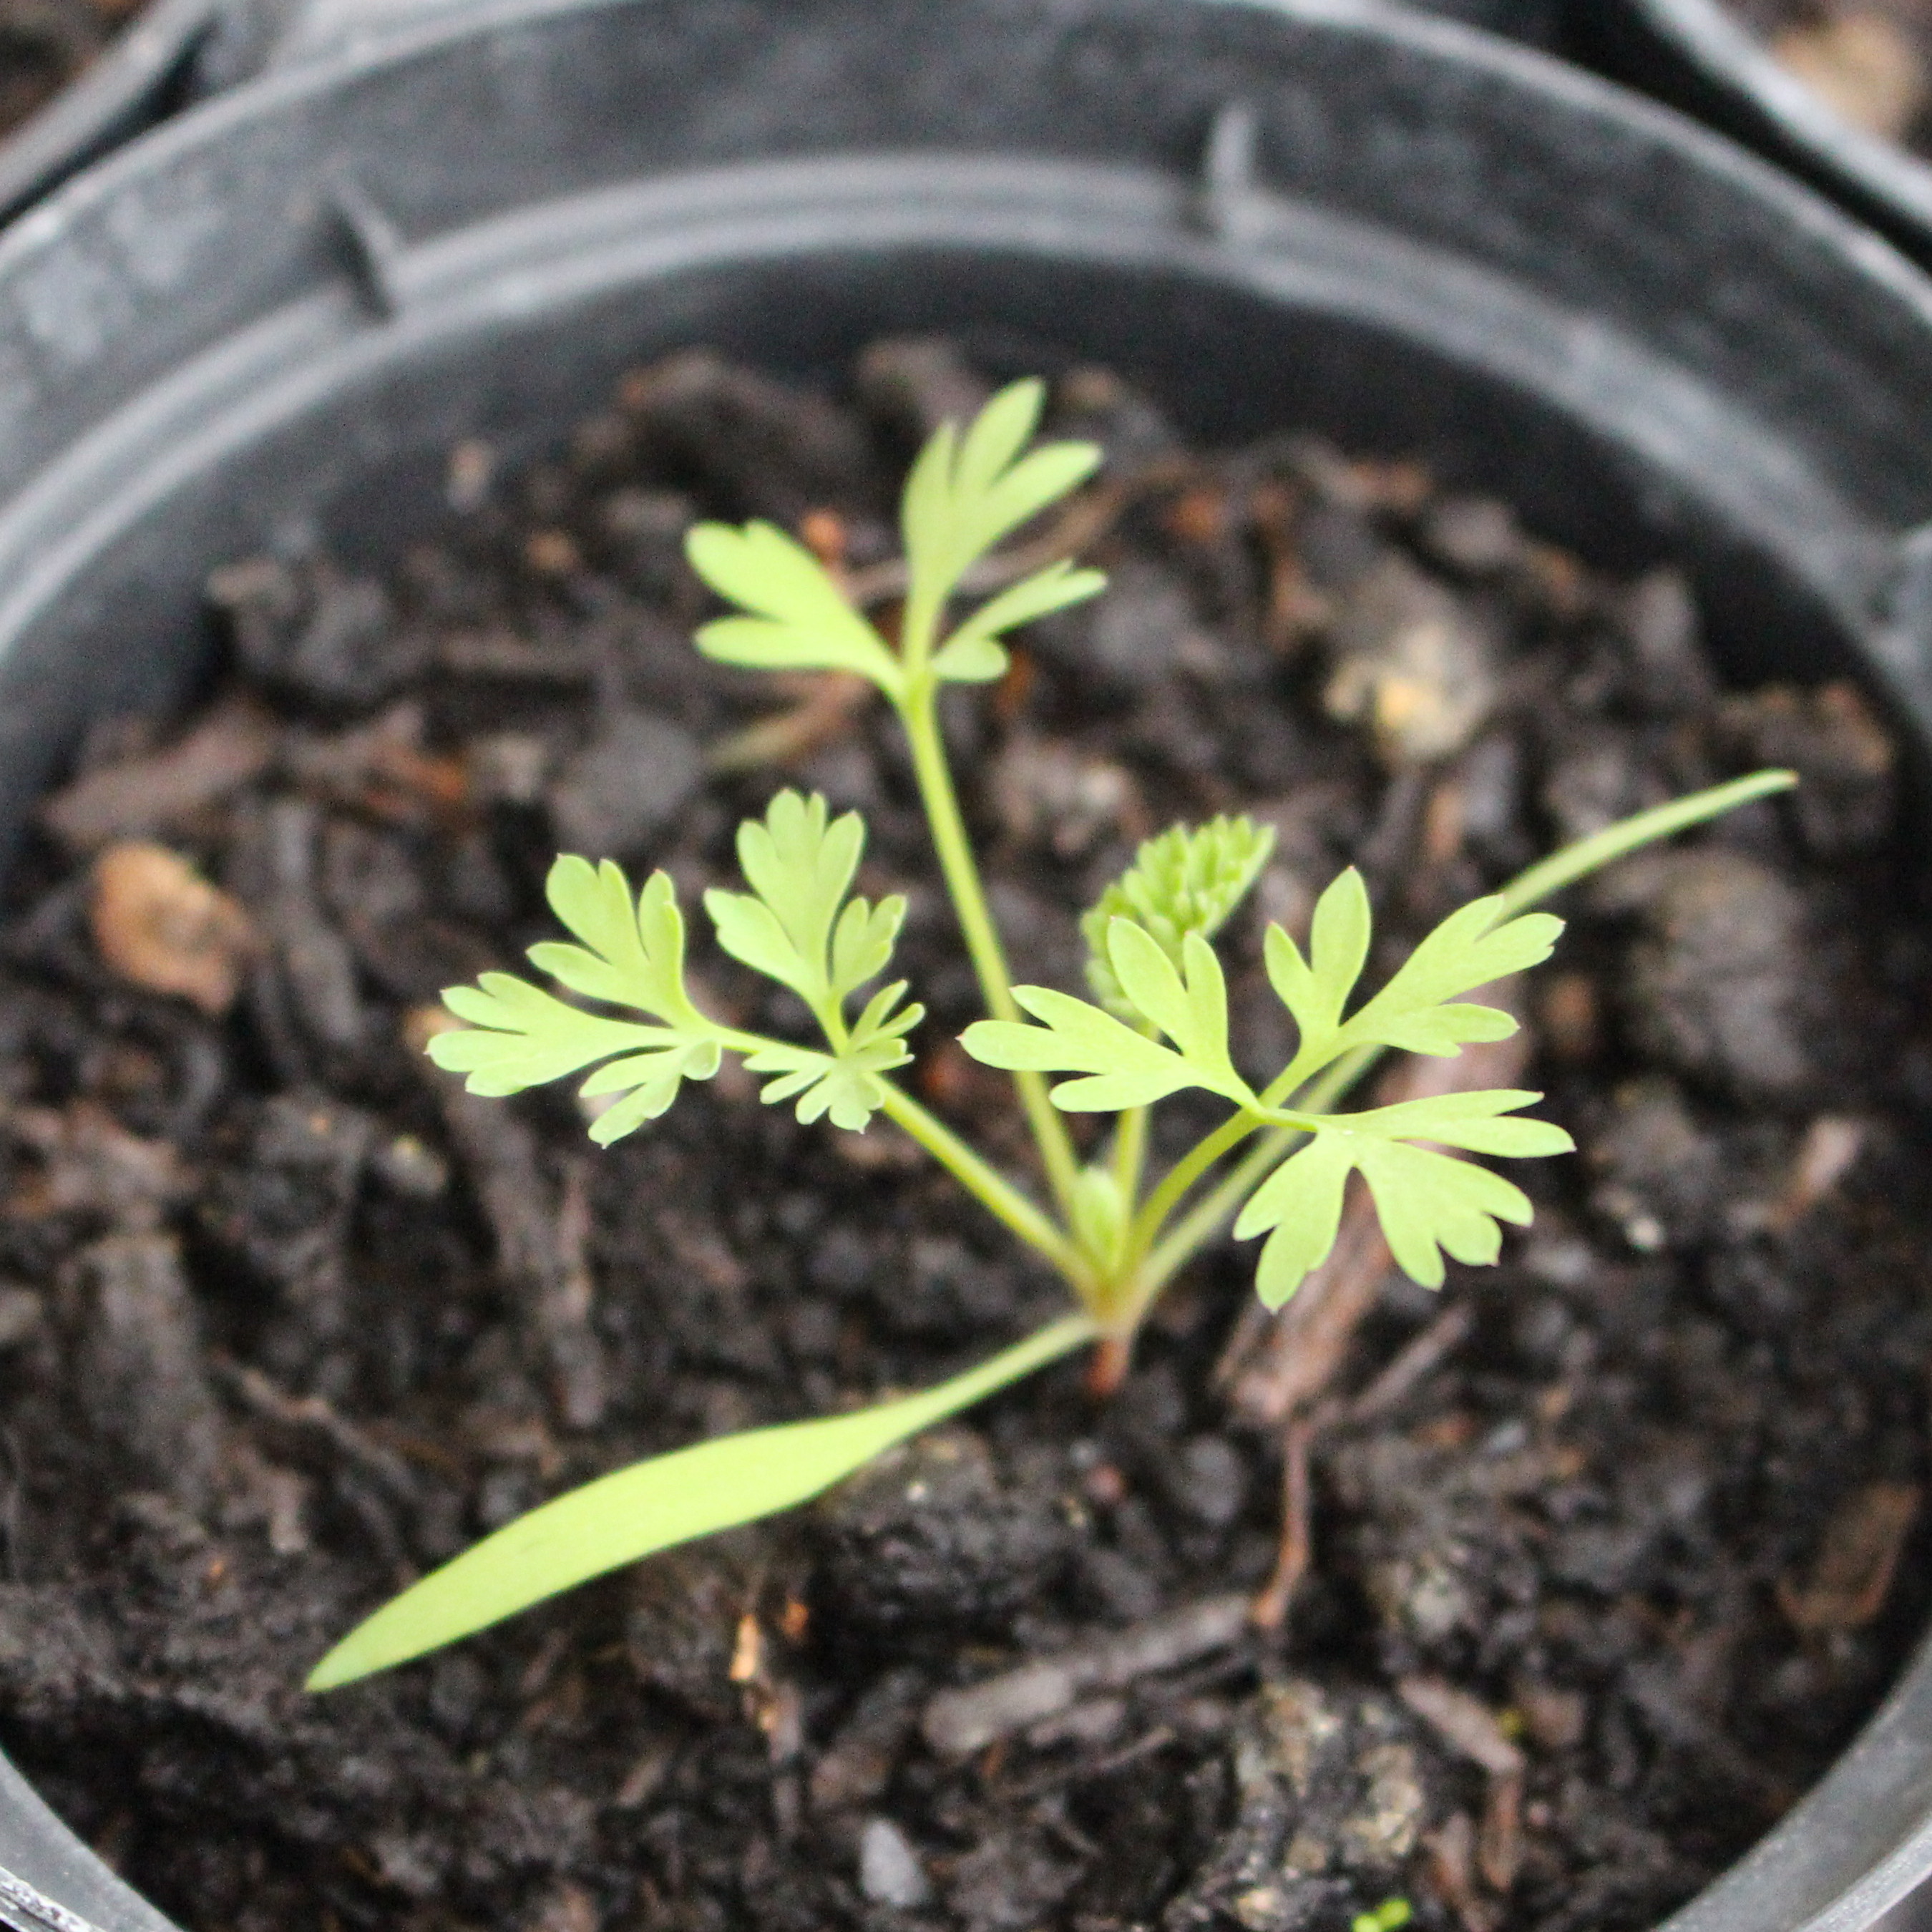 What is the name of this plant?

Fumaria officinalis
